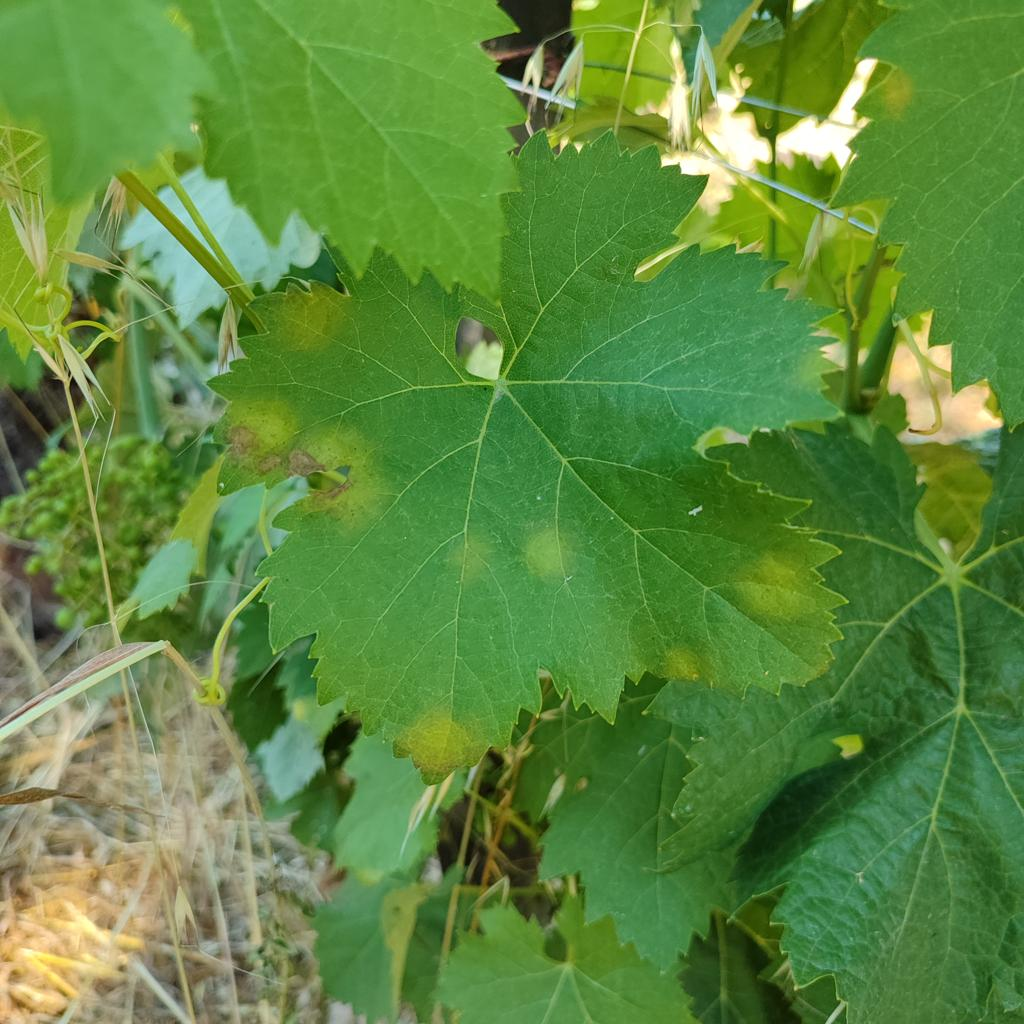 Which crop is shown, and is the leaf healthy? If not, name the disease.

grapevine, downy mildew
